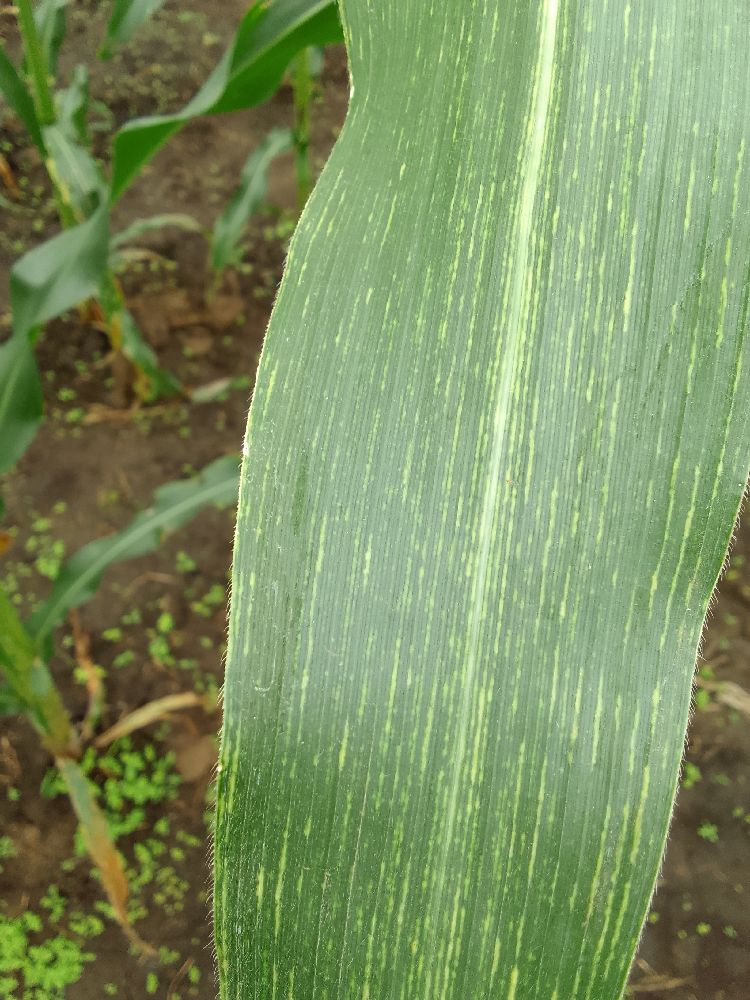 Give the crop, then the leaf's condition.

maize, maize streak virus
